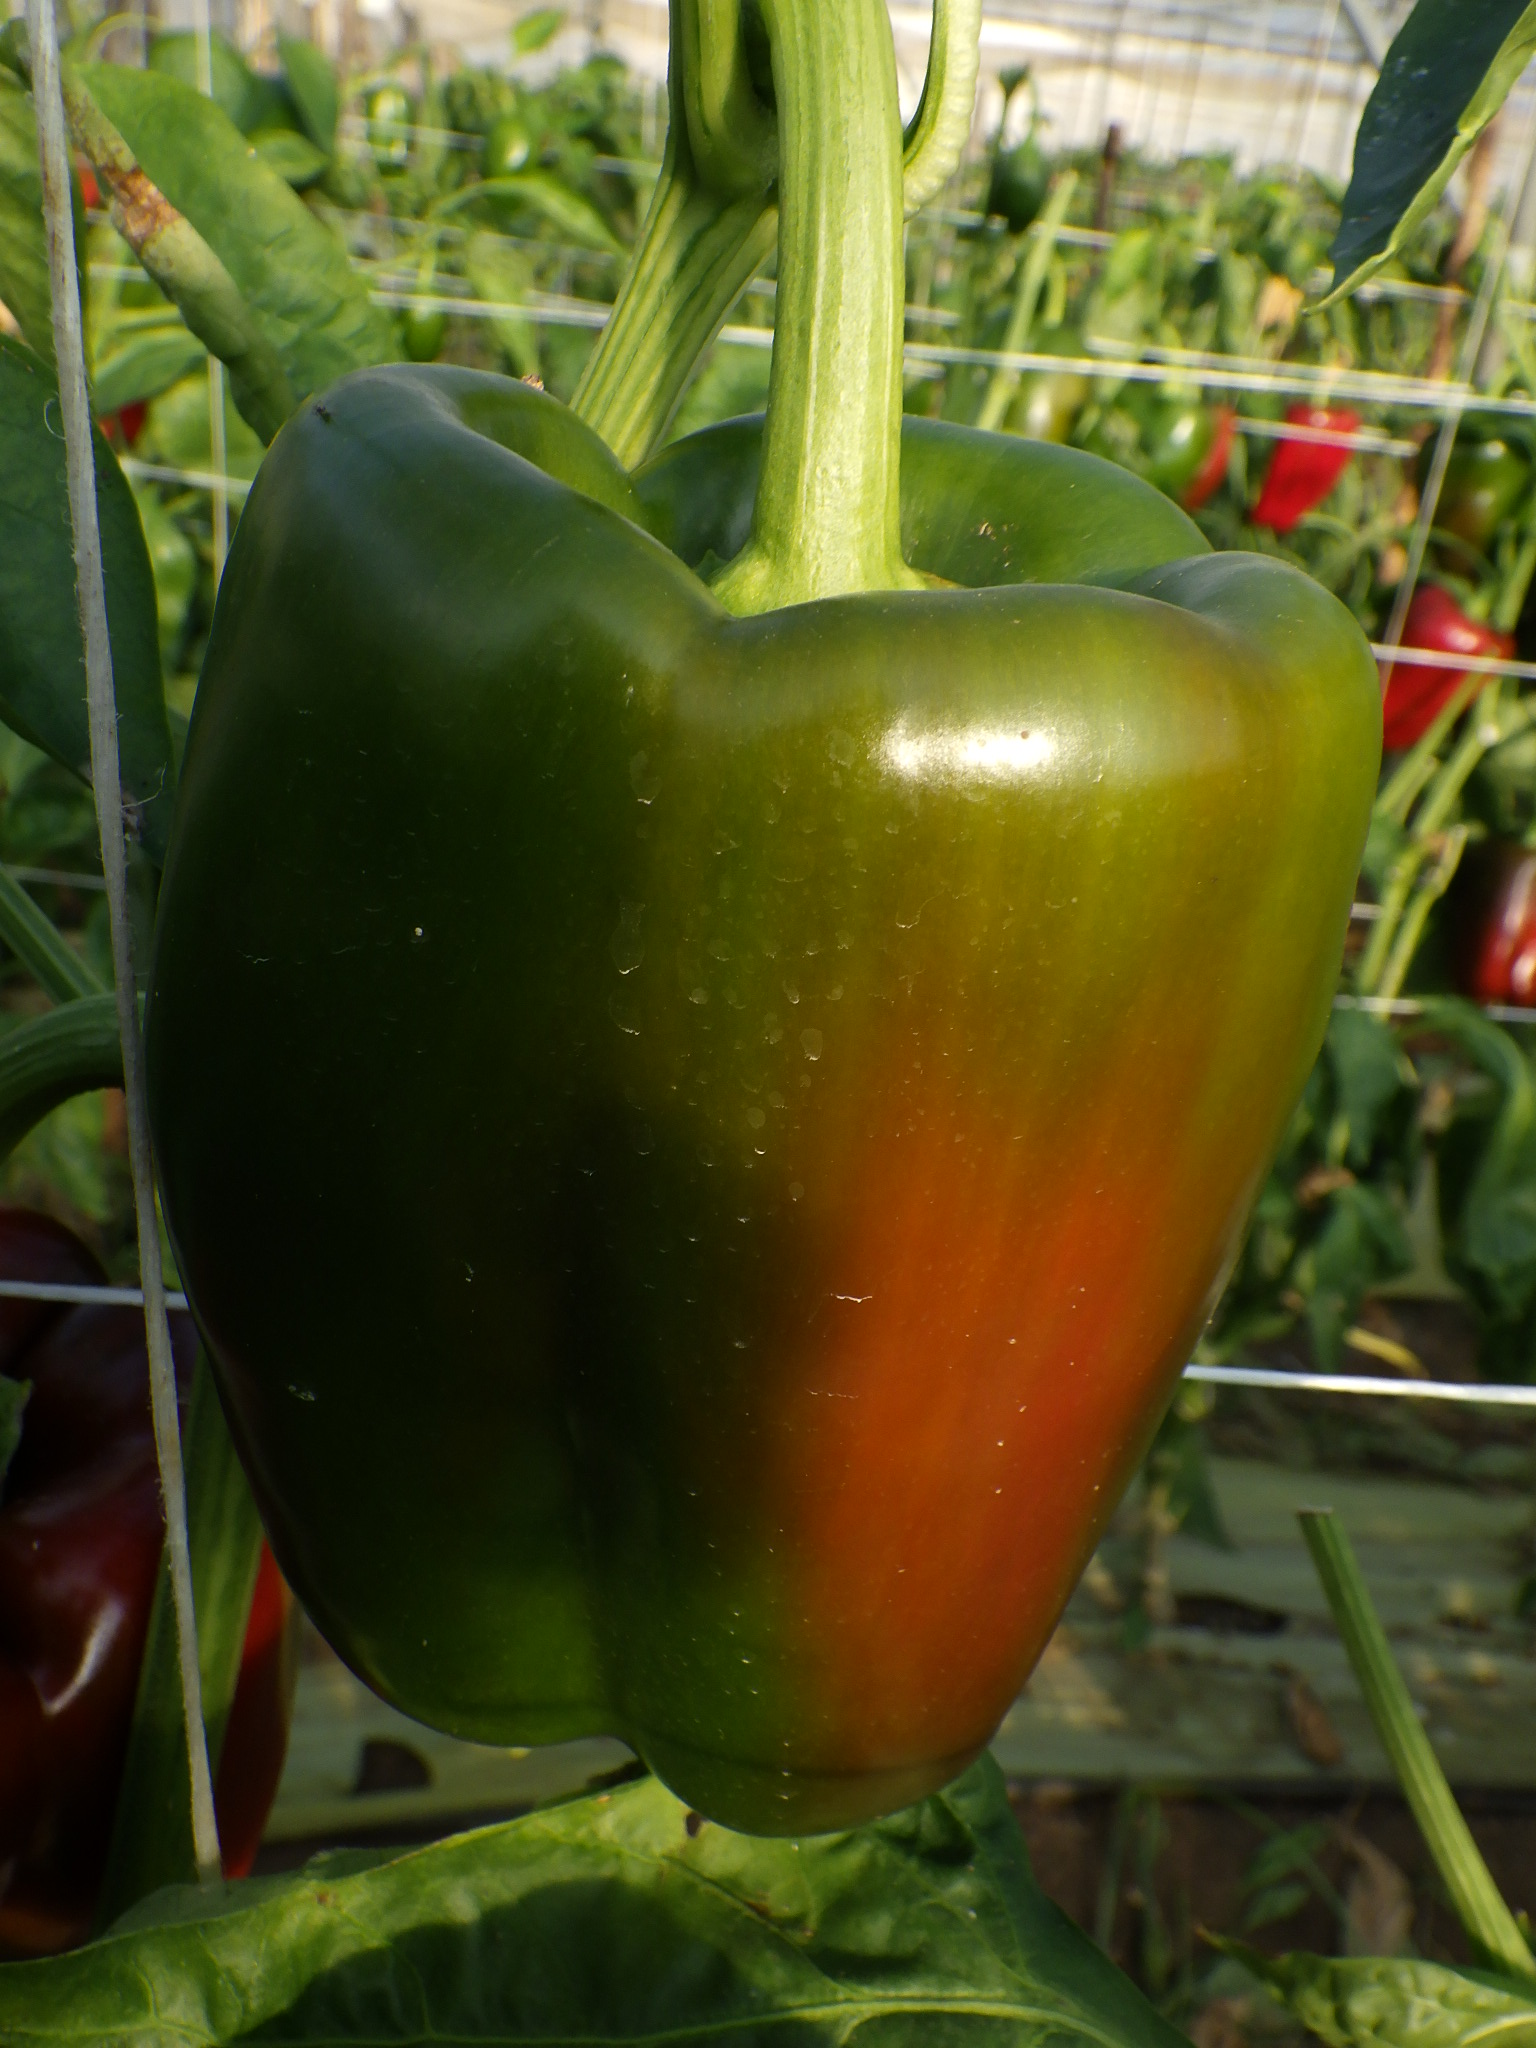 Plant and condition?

bell pepper, healthy
